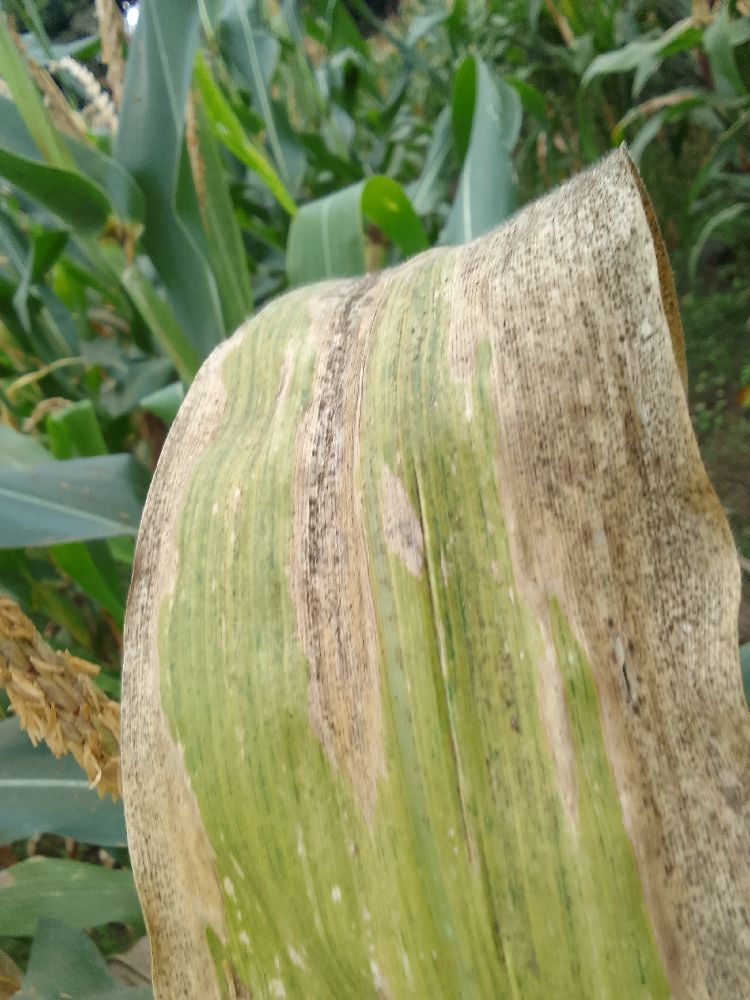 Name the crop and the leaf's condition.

maize, maize lethal necrosis
